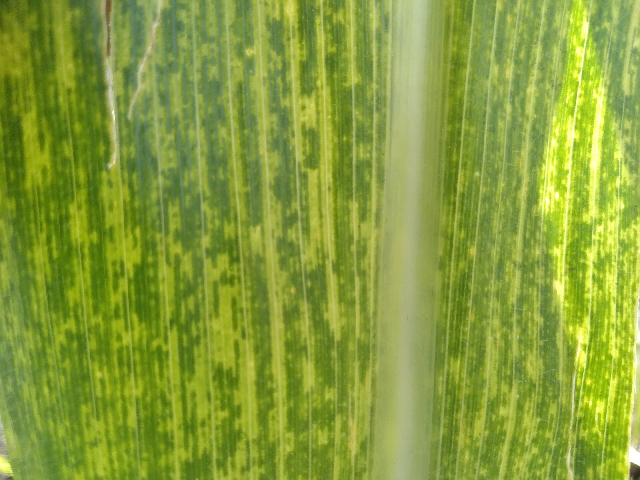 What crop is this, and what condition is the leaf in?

maize, maize lethal necrosis
